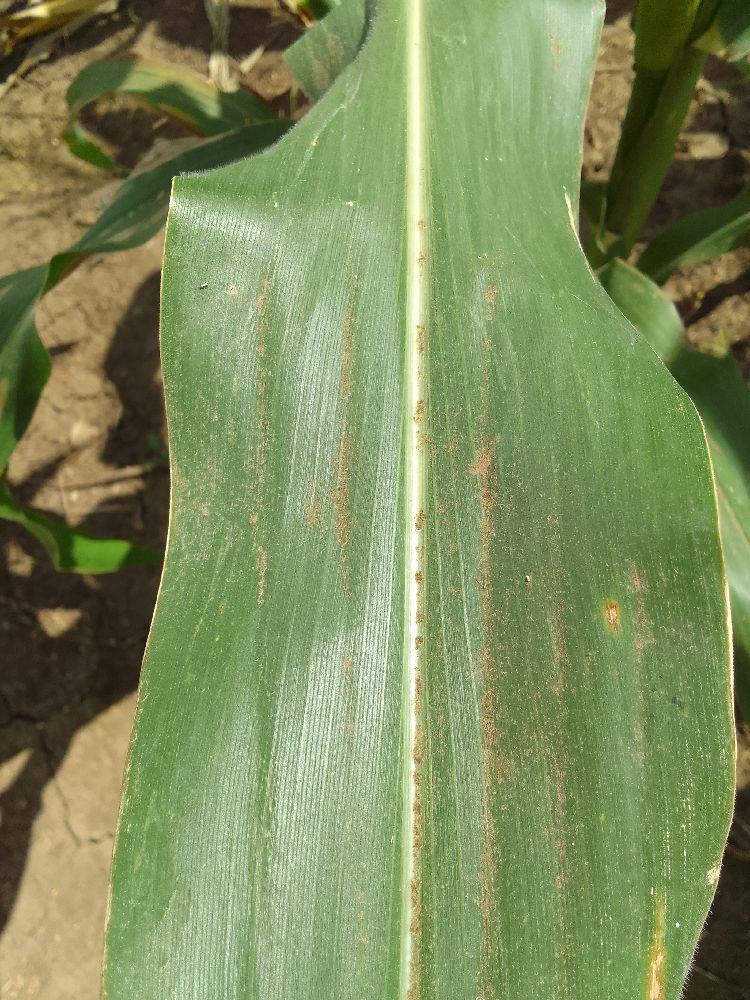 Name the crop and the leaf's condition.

maize, healthy
